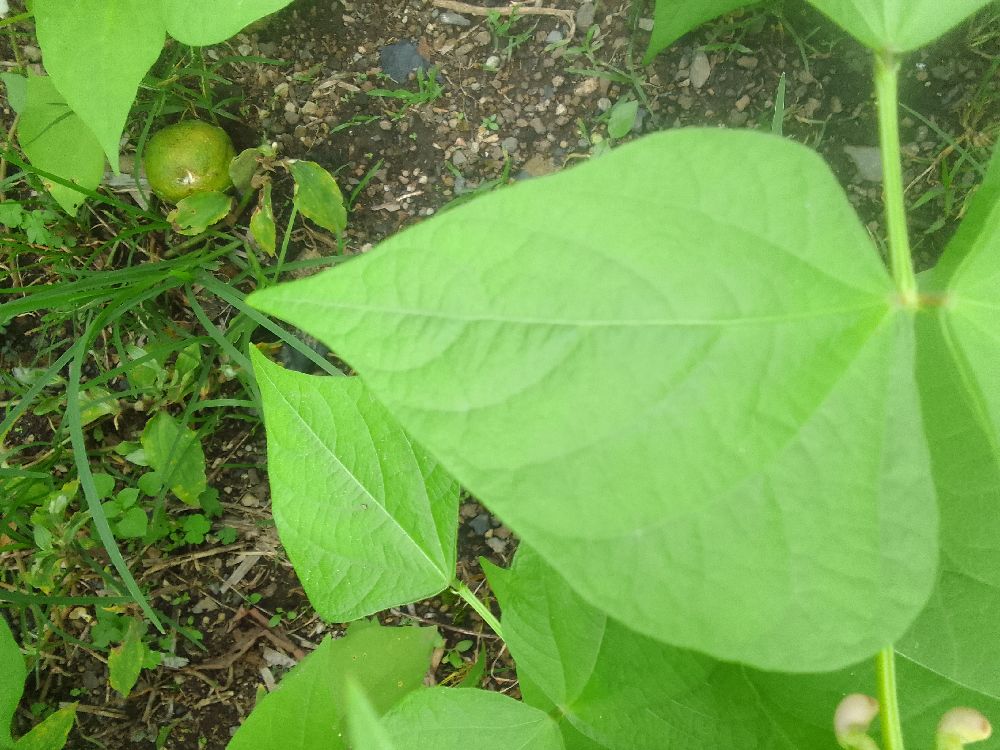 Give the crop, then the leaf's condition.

common bean, healthy
